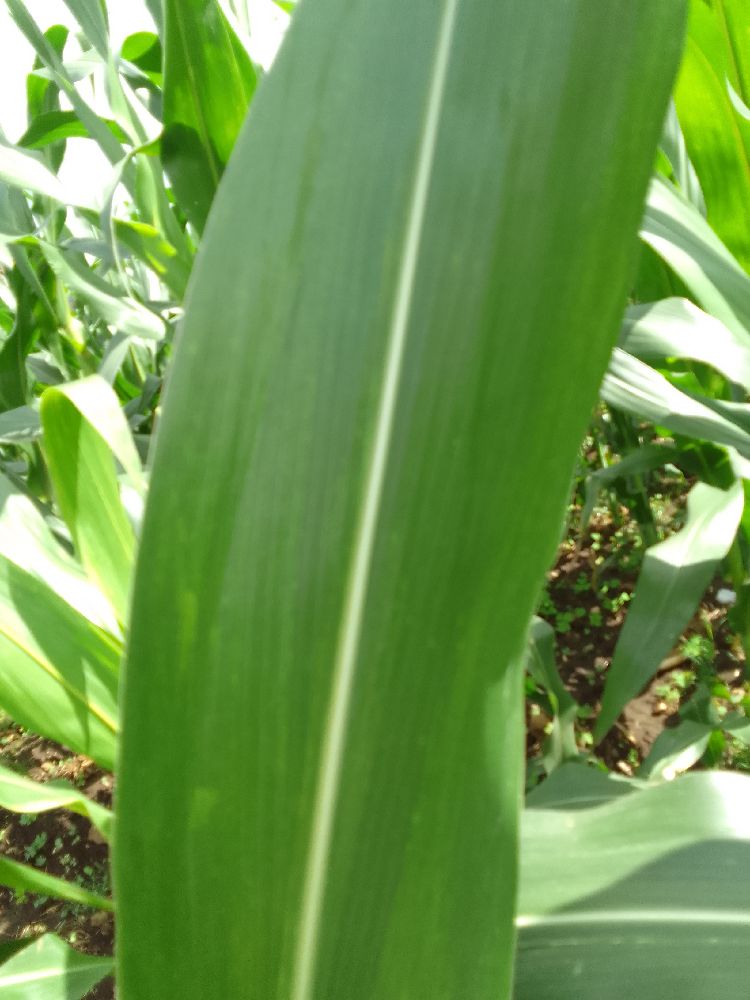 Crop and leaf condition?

maize, healthy
